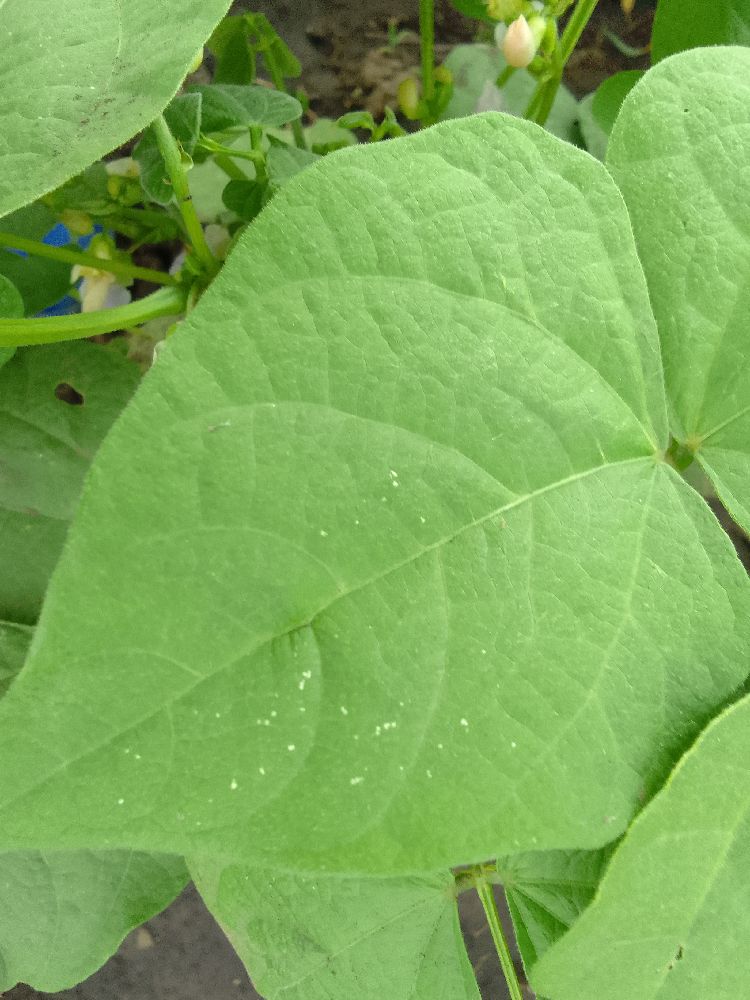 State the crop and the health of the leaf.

common bean, healthy
